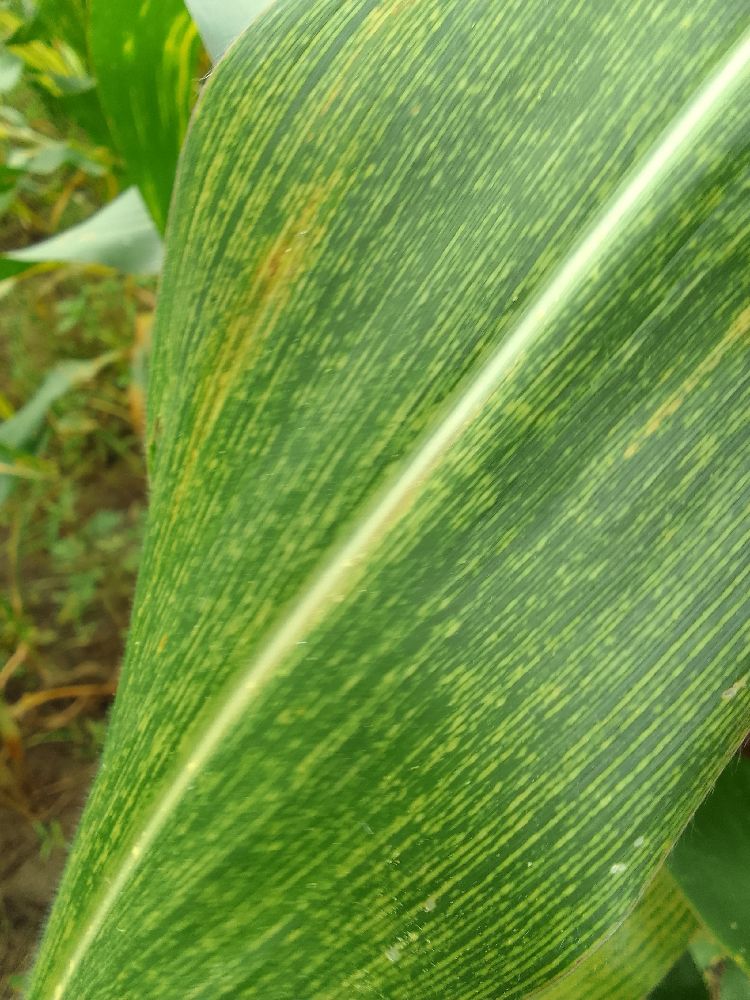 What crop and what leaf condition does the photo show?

maize, maize streak virus
